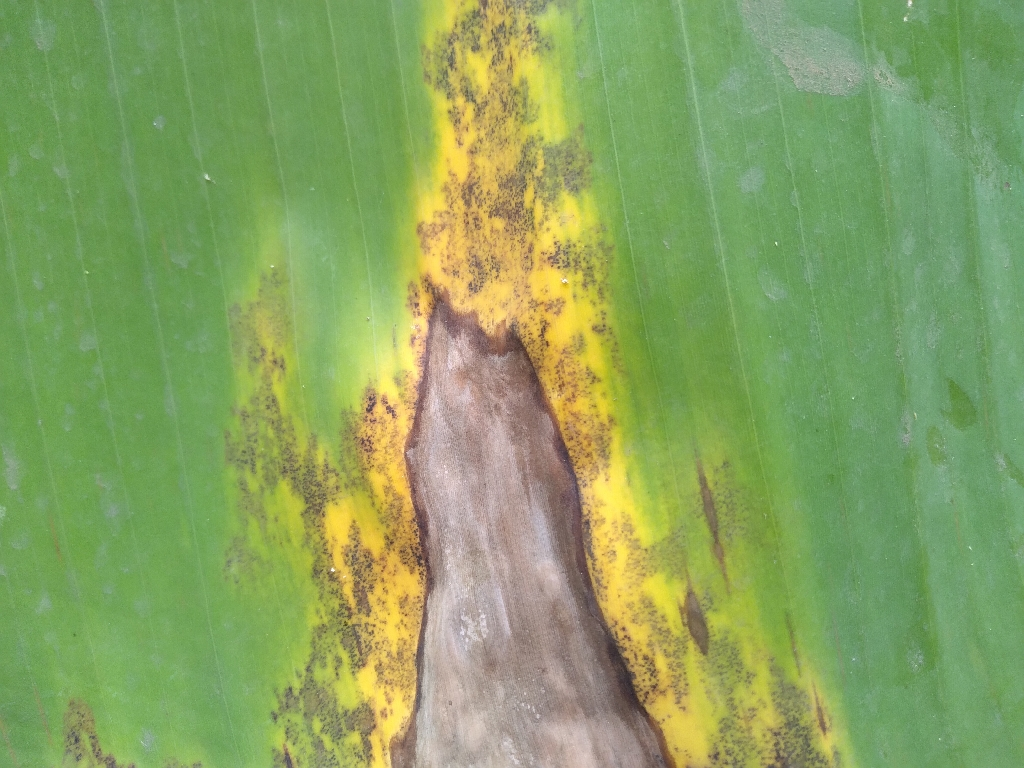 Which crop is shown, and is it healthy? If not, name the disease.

banana, black sigatoka
